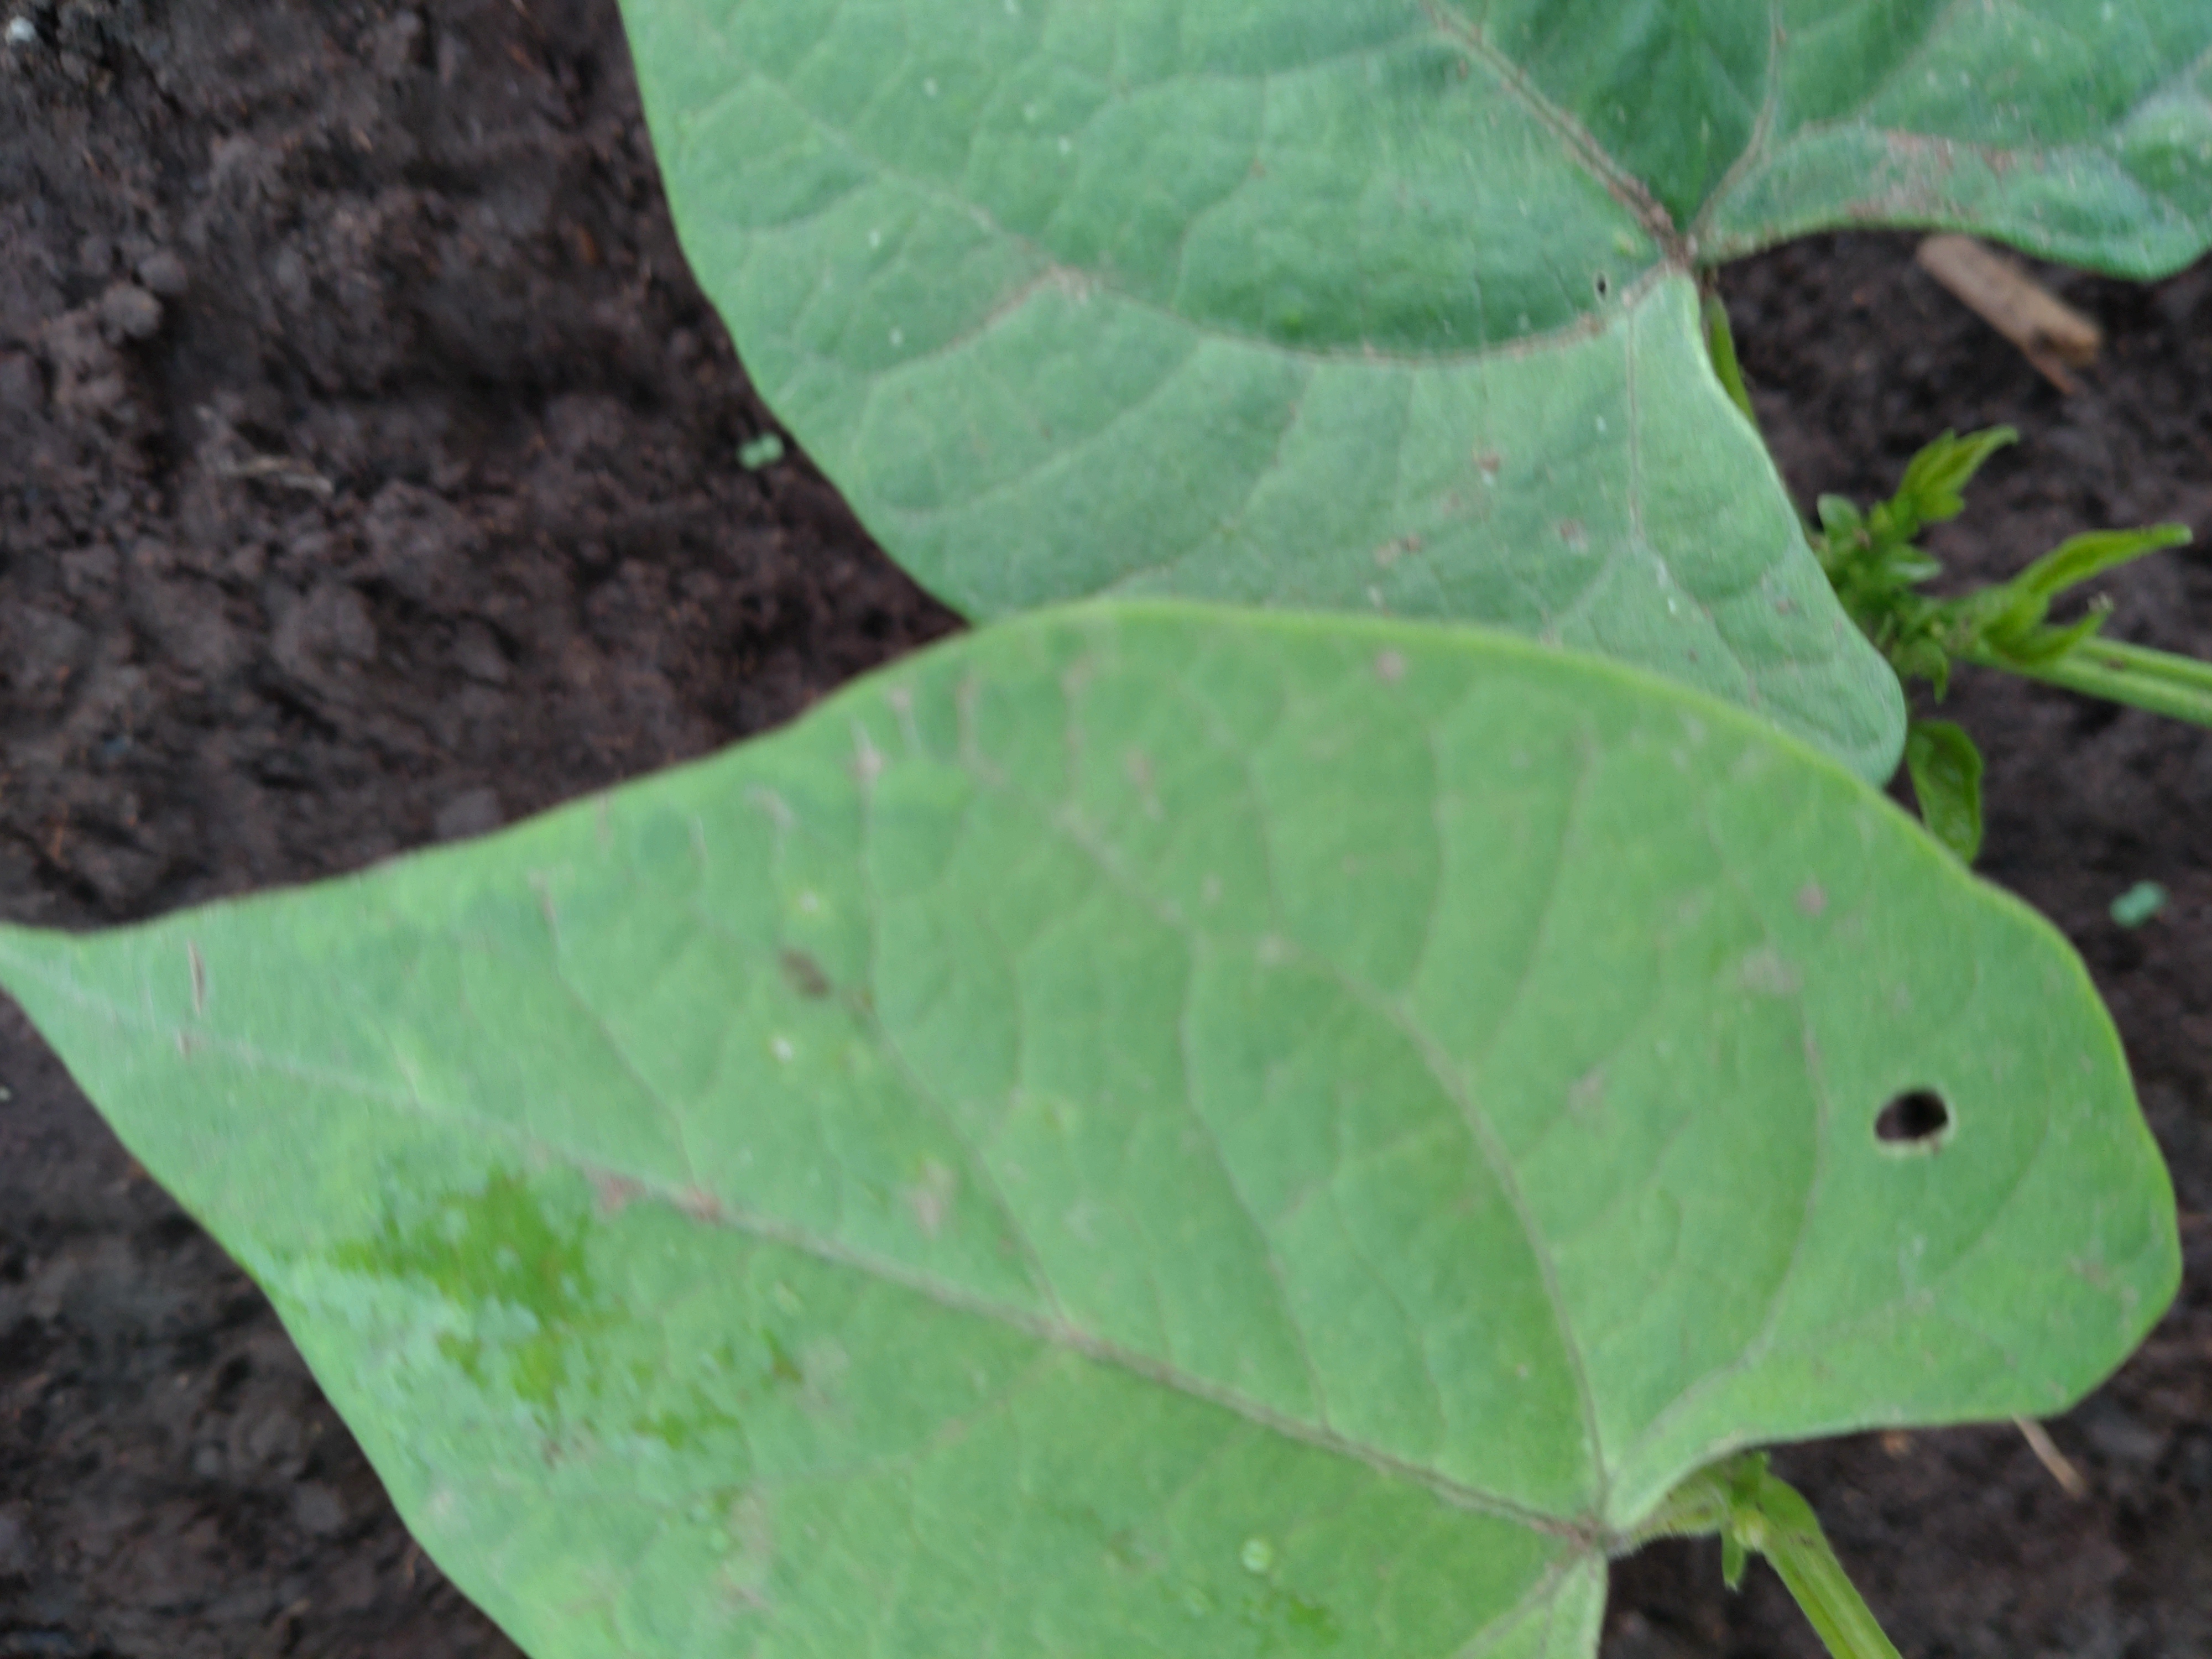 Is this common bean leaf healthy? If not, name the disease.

healthy
